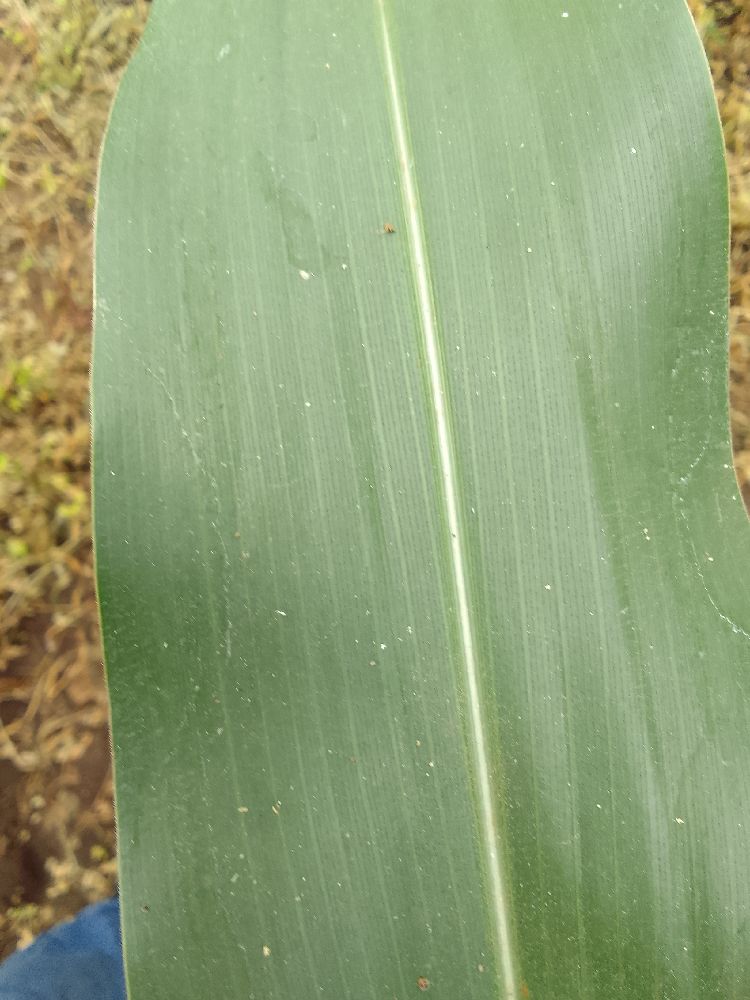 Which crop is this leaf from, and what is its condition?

maize, healthy
